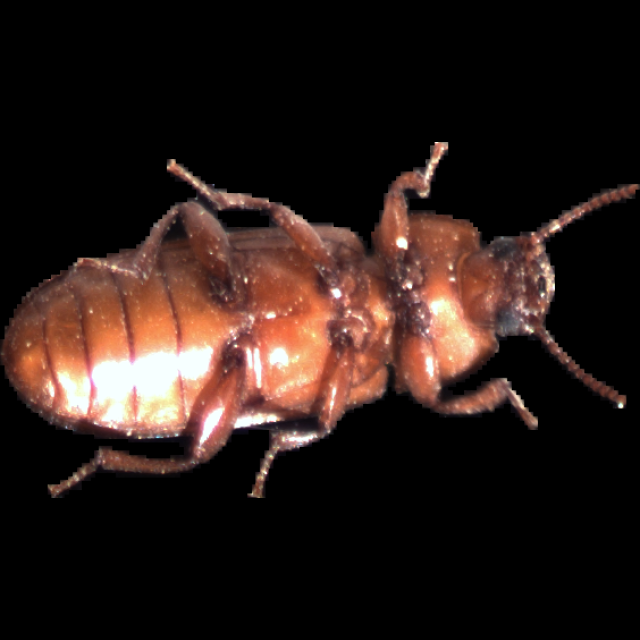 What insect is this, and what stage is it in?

mealworm beetle
